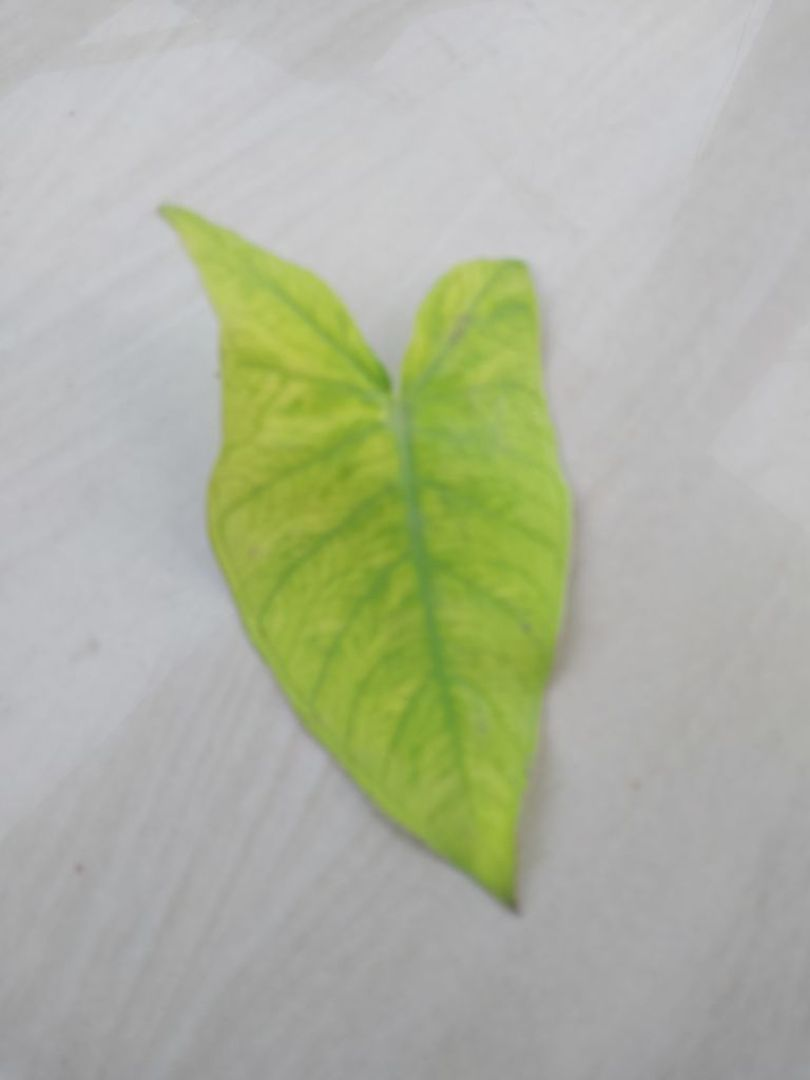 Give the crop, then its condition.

taro, mosaic
